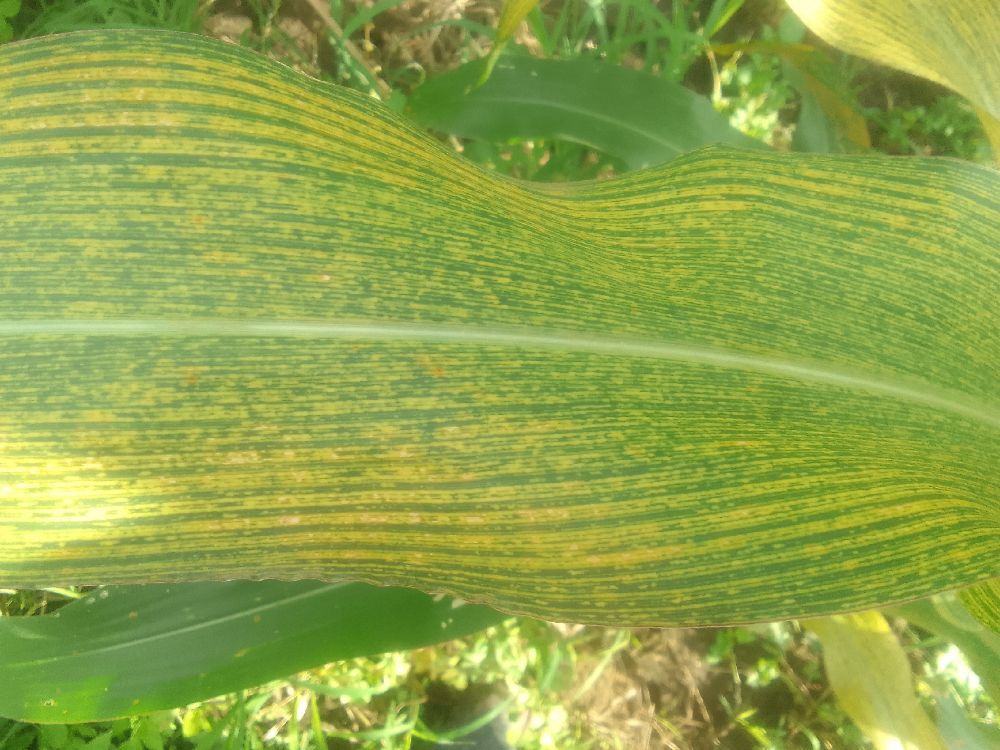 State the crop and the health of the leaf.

maize, maize streak virus
